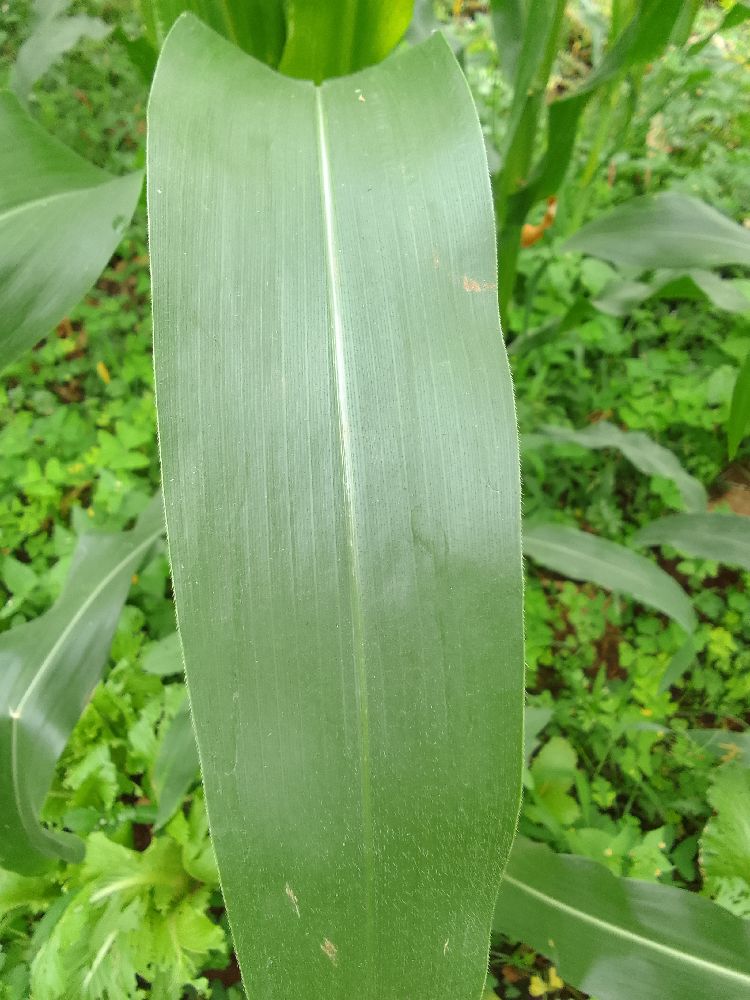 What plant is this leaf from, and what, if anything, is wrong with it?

maize, healthy
